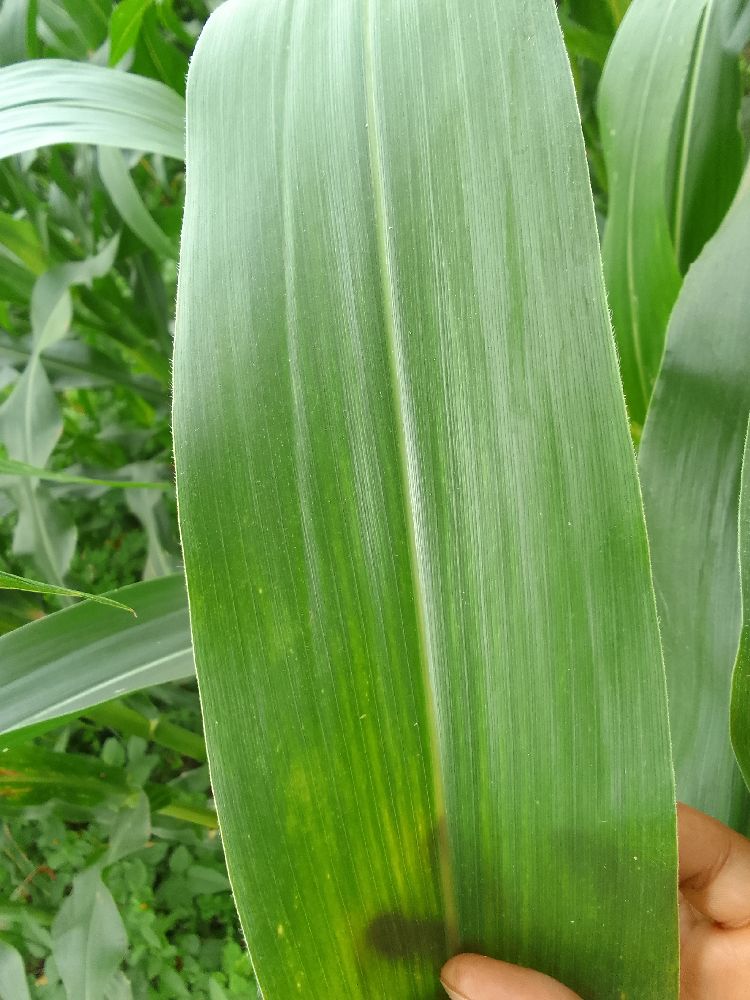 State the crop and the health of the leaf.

maize, healthy
